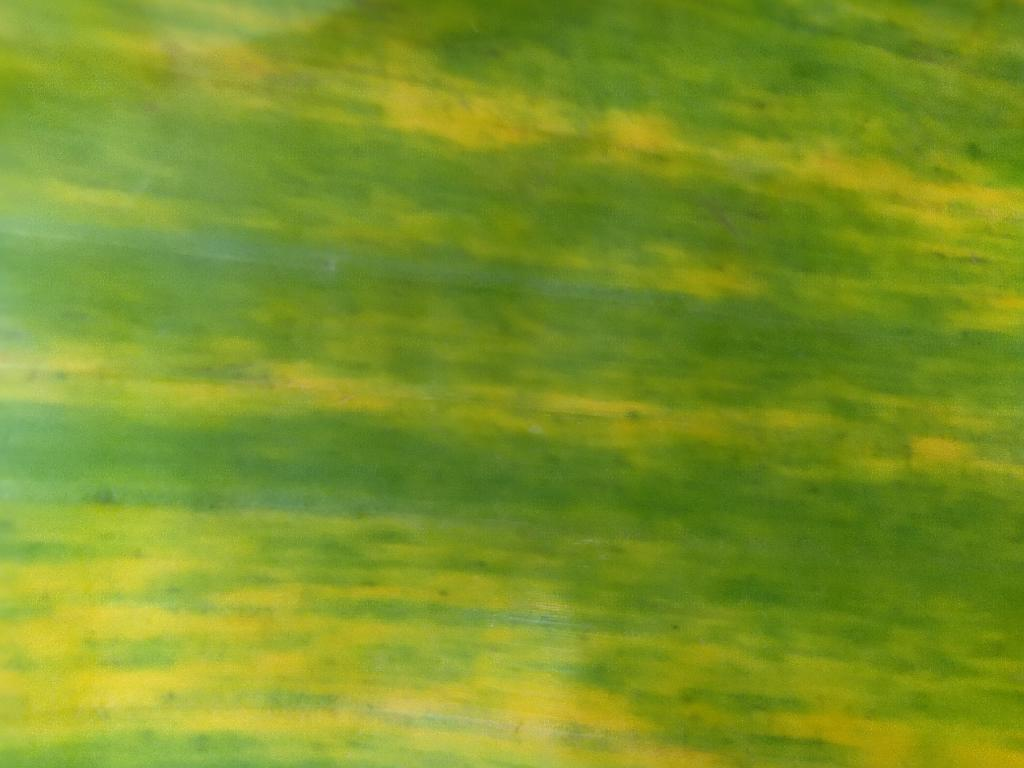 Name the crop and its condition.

banana, fusarium wilt race 1
